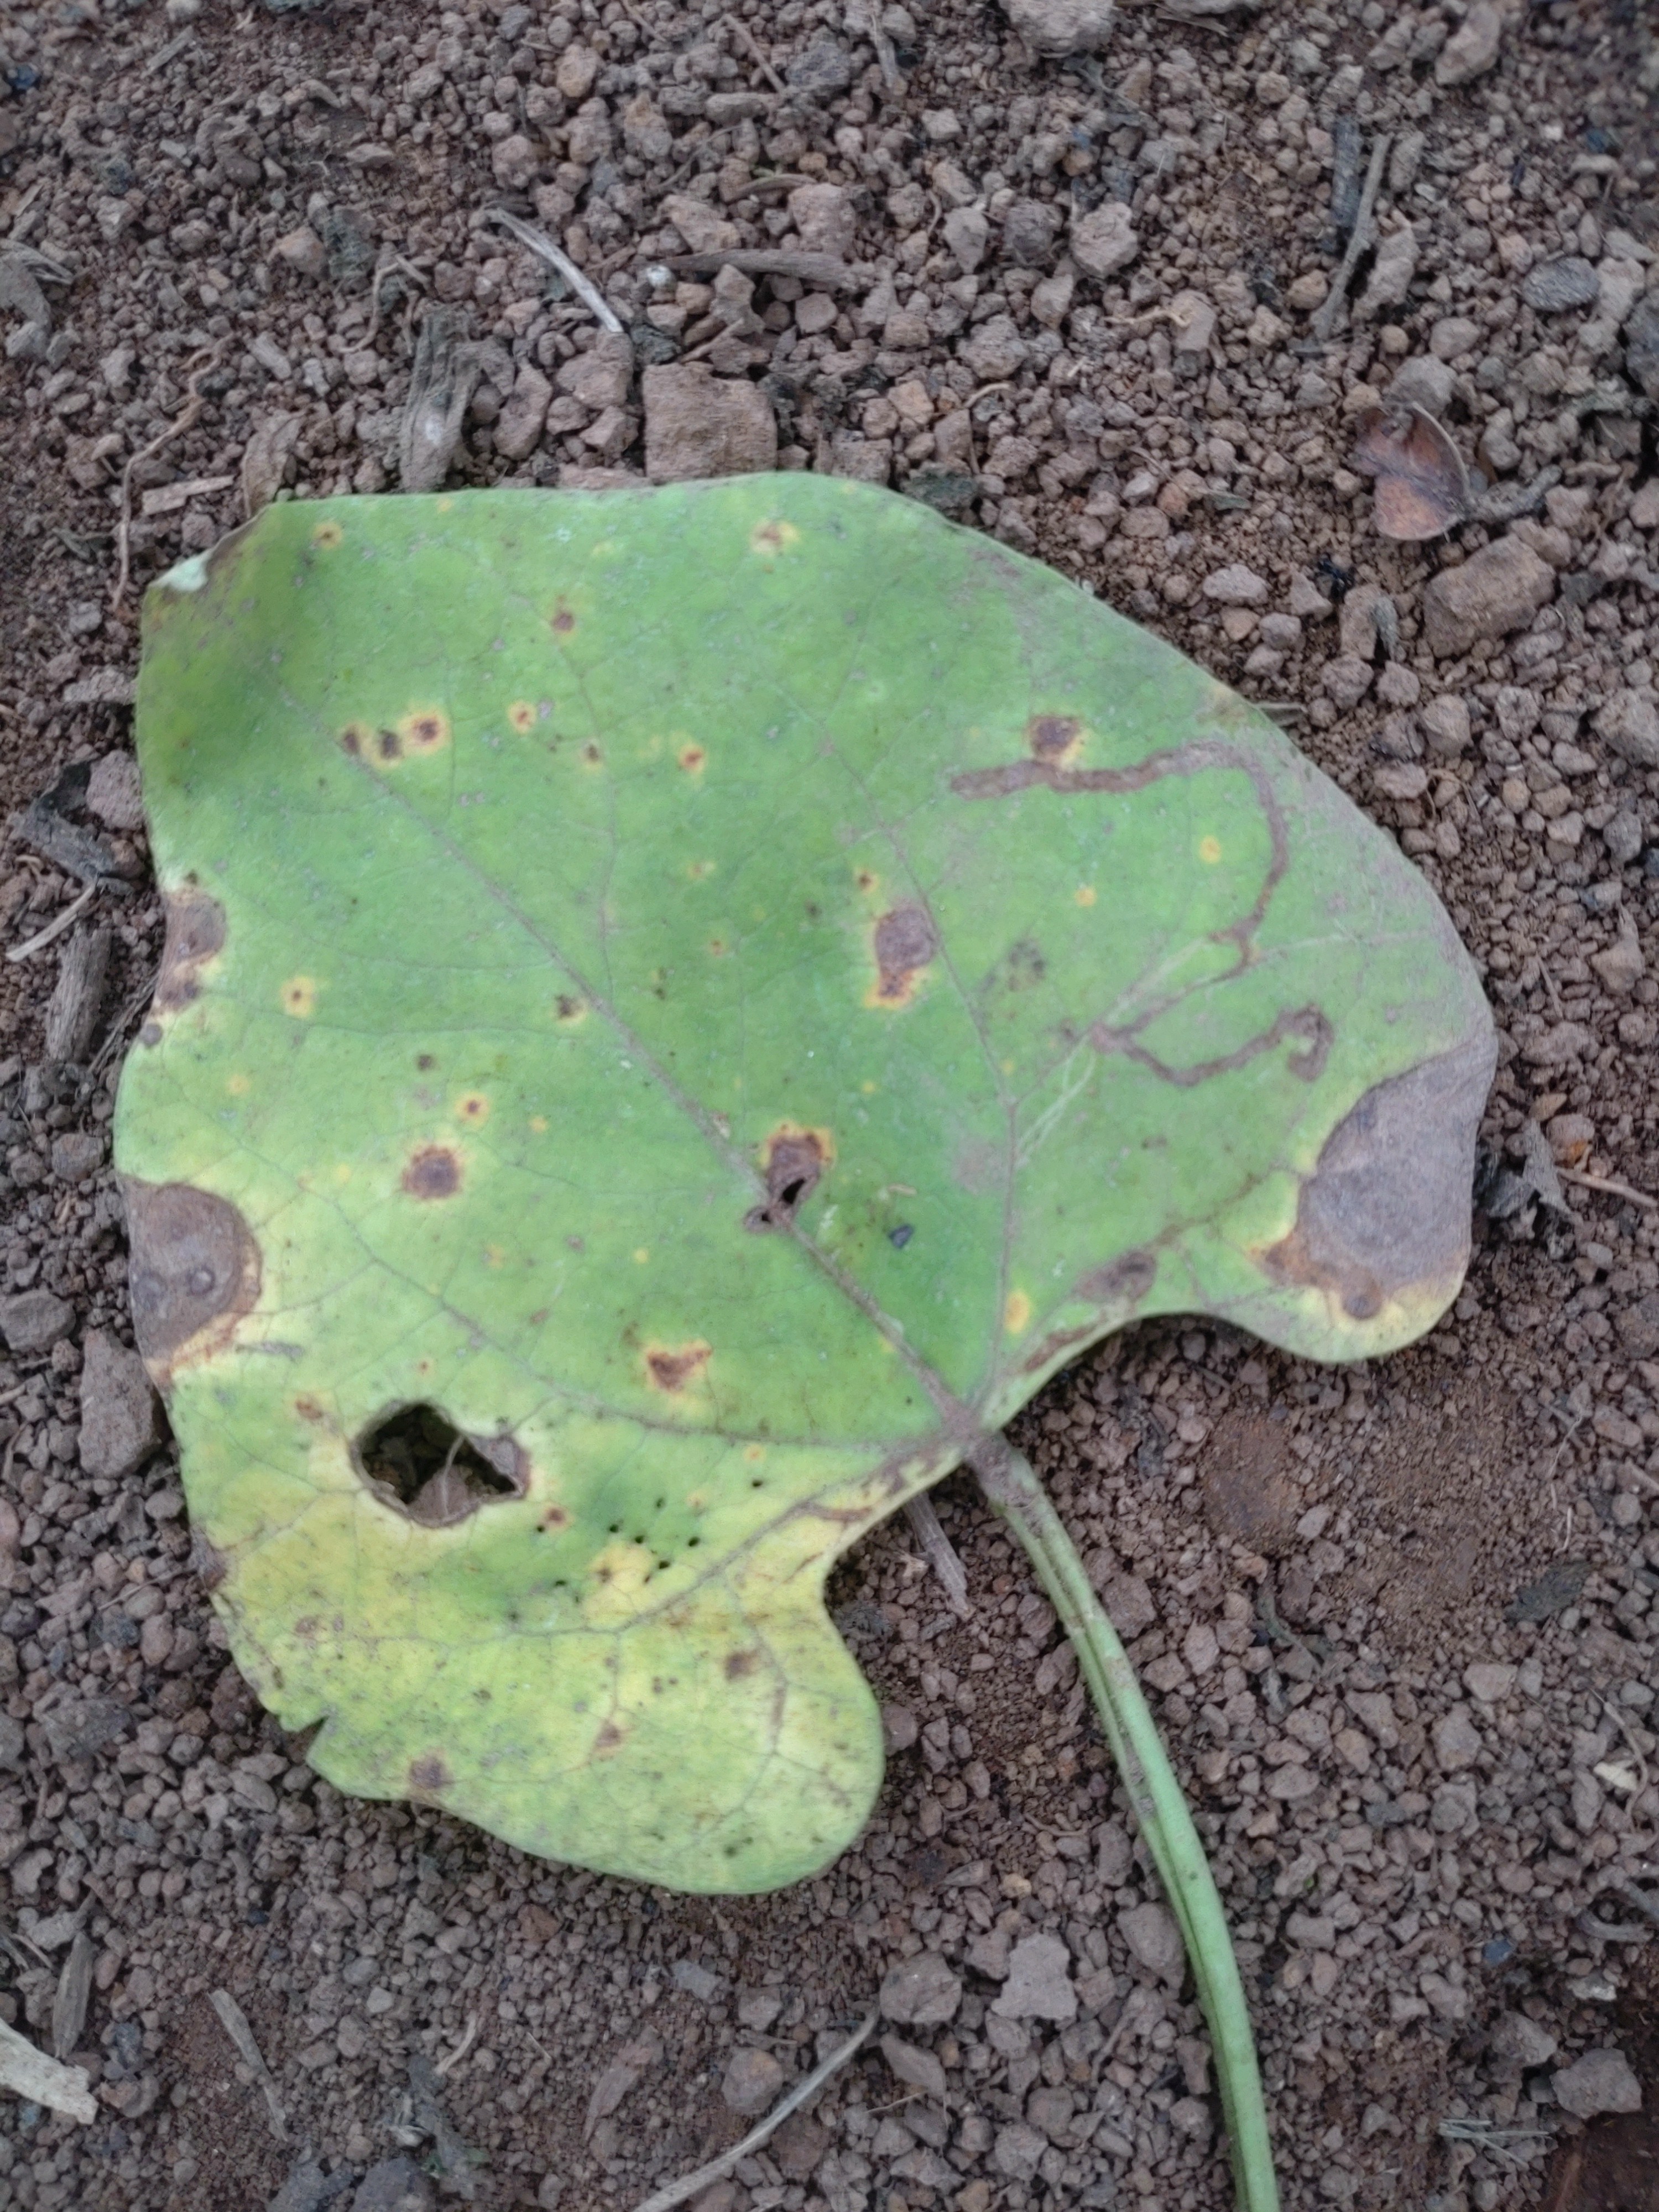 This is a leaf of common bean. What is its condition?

rust
